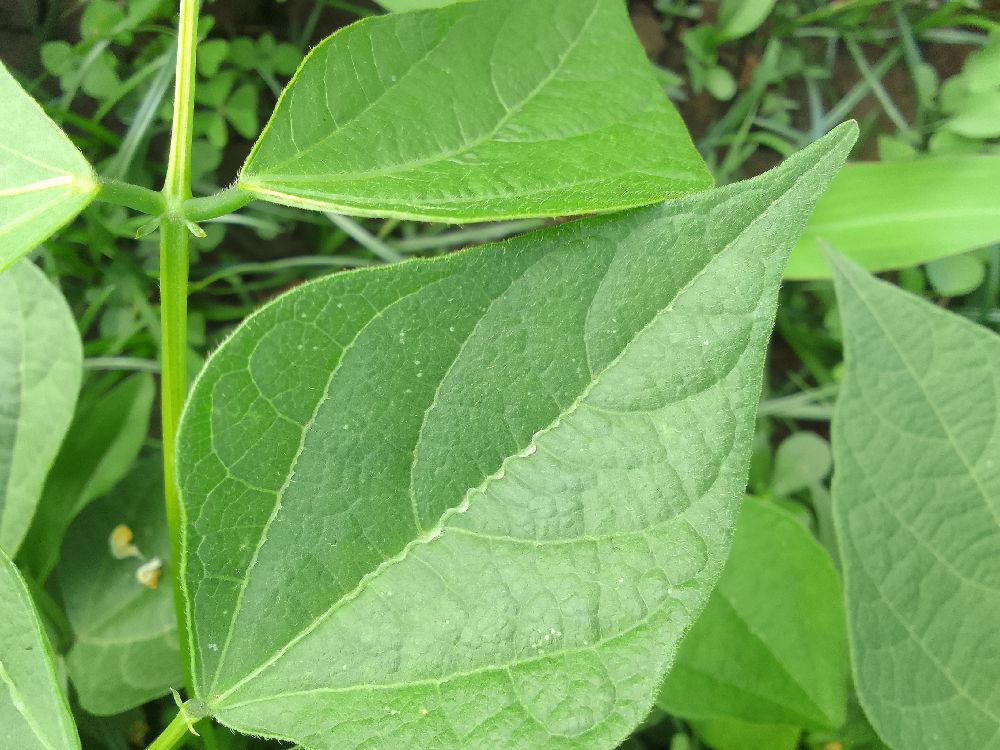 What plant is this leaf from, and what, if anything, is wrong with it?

common bean, healthy
